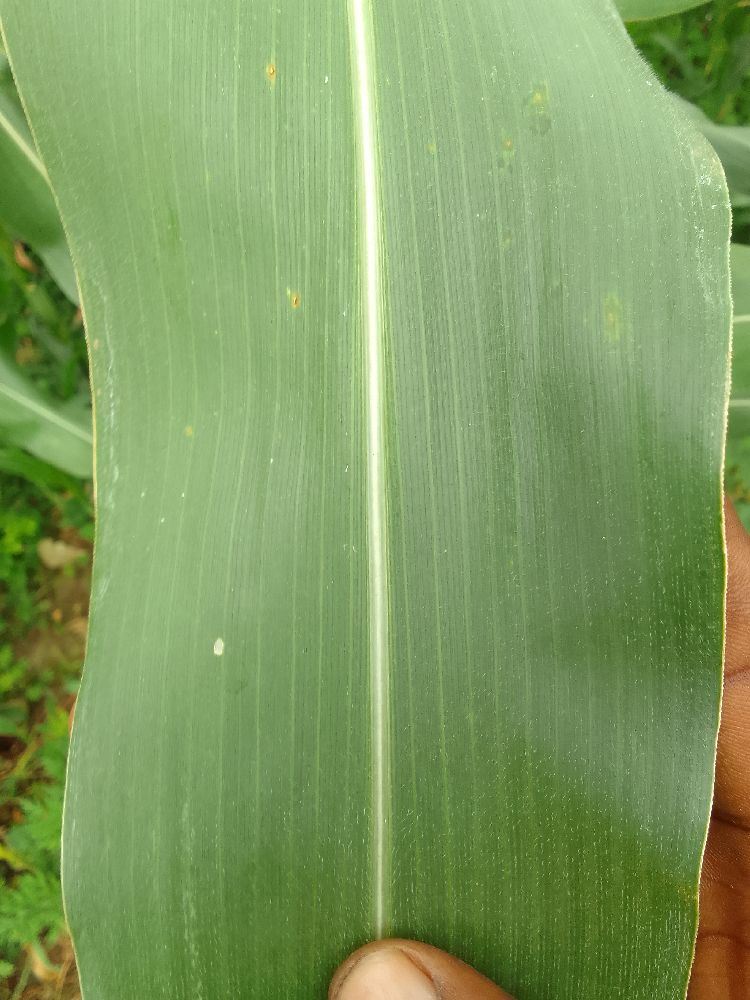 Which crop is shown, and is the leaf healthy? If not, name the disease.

maize, healthy
